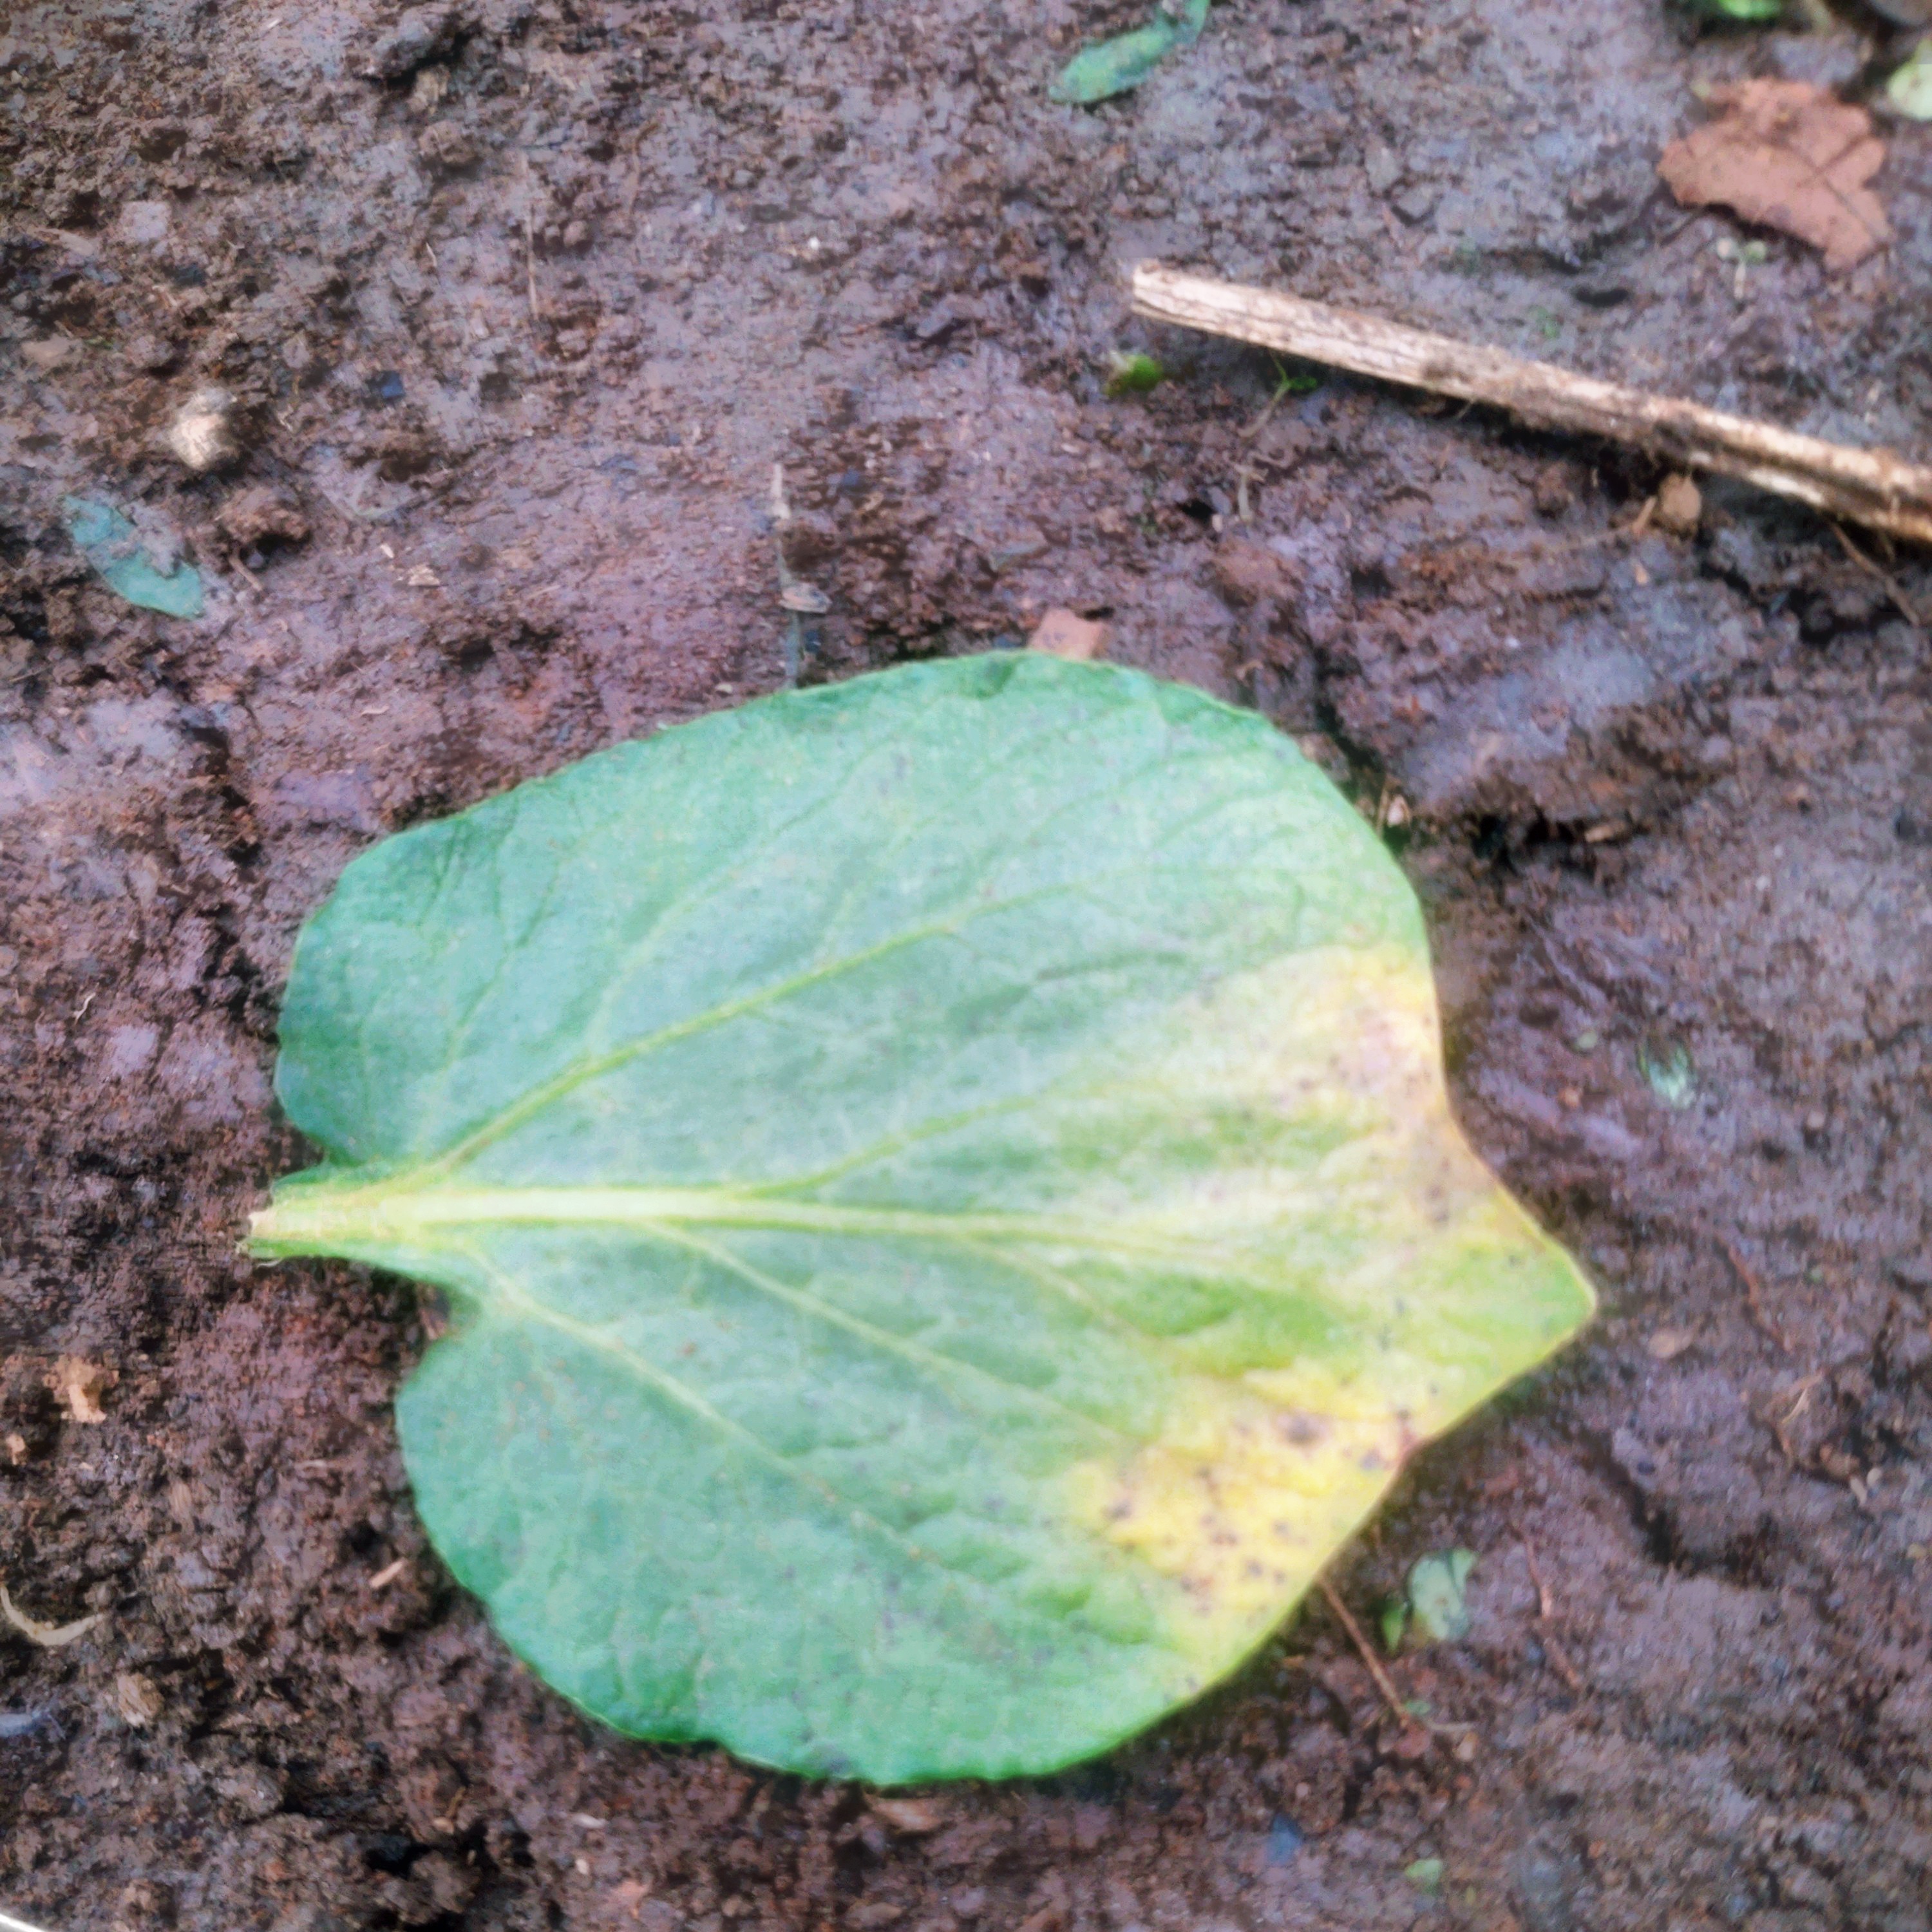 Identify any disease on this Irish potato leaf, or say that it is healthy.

late blight
